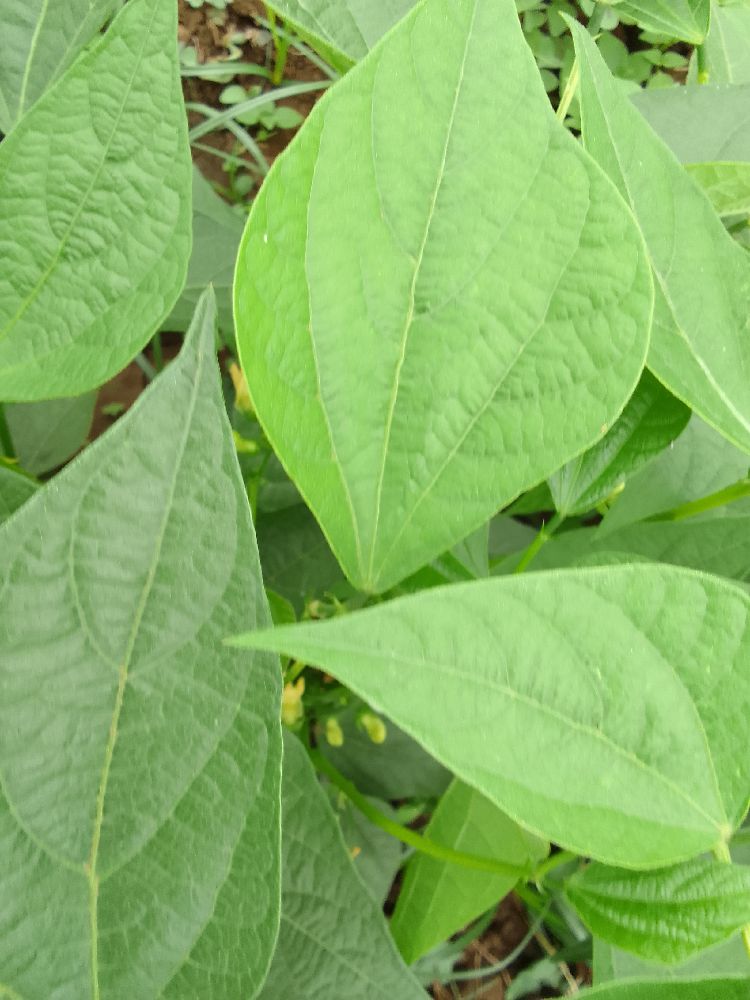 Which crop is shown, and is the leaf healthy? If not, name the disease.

common bean, healthy
